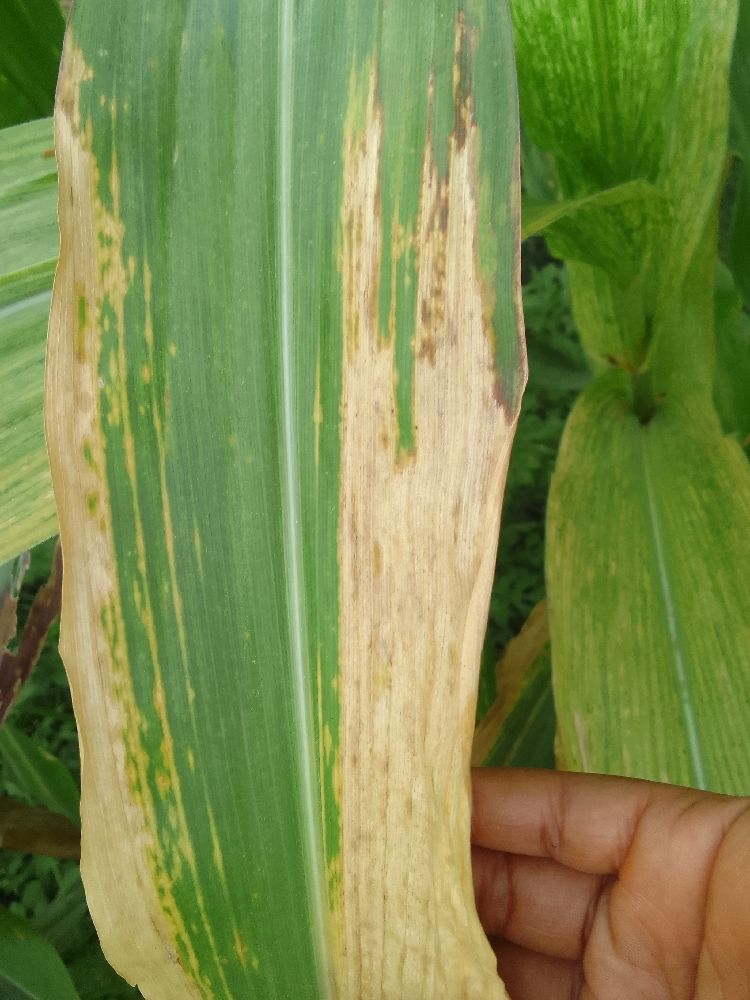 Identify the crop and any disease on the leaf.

maize, maize lethal necrosis
